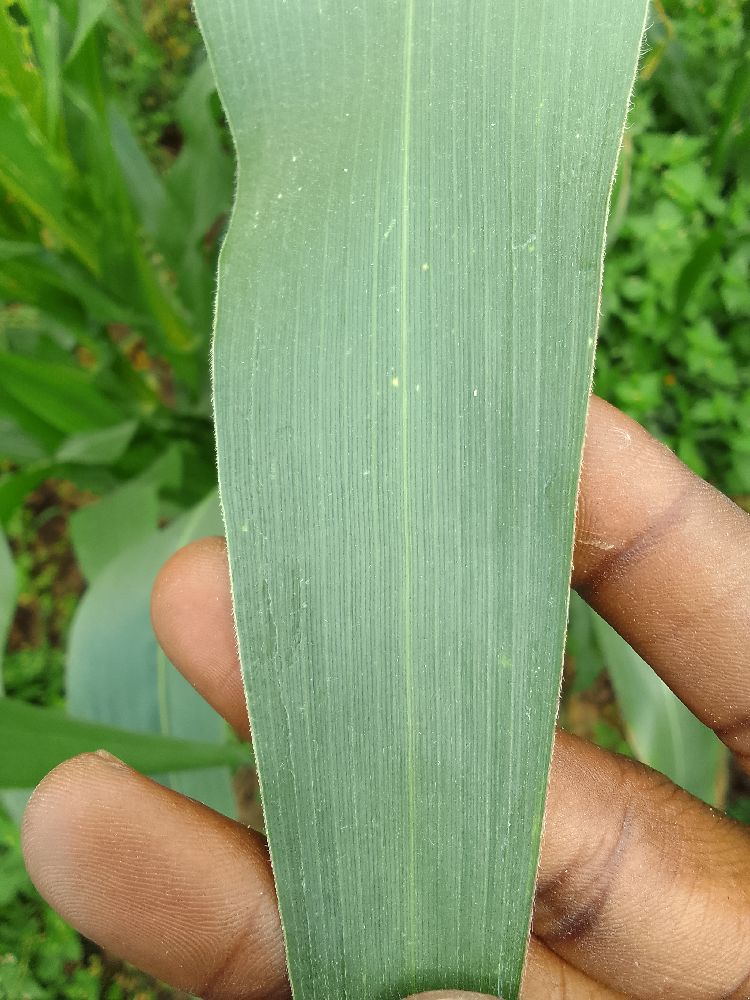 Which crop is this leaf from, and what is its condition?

maize, healthy
